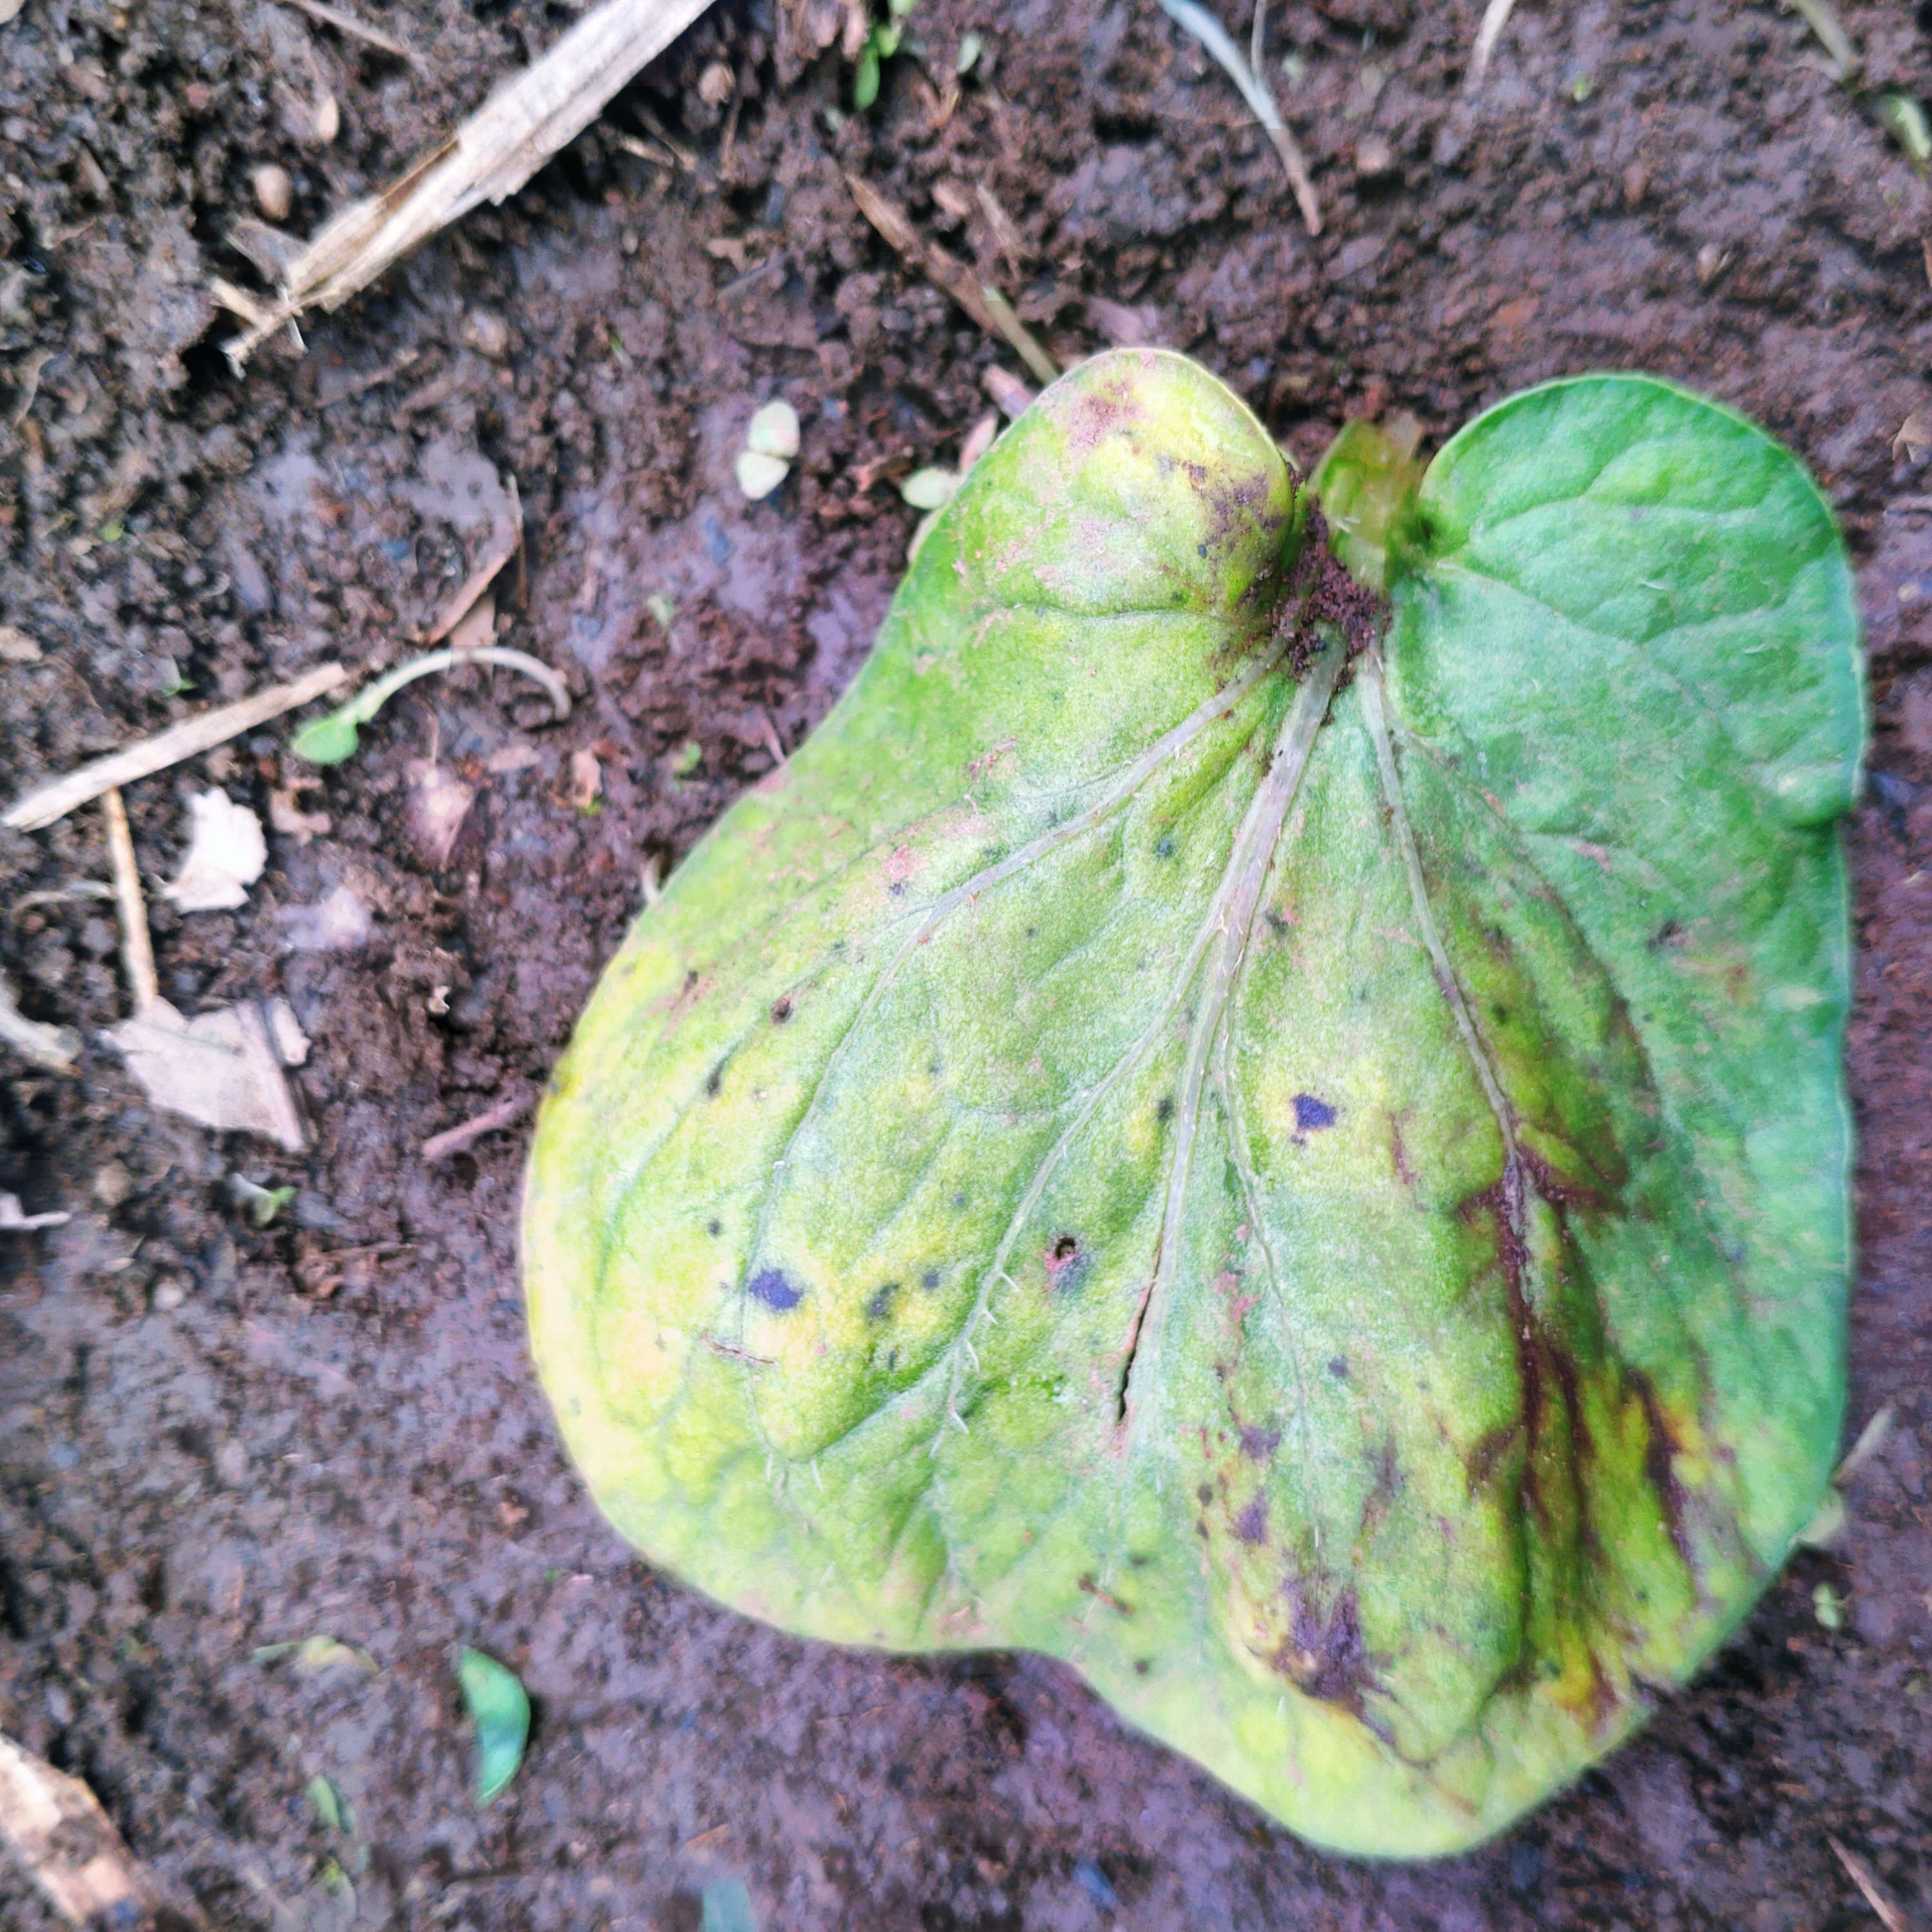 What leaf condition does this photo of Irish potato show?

late blight
